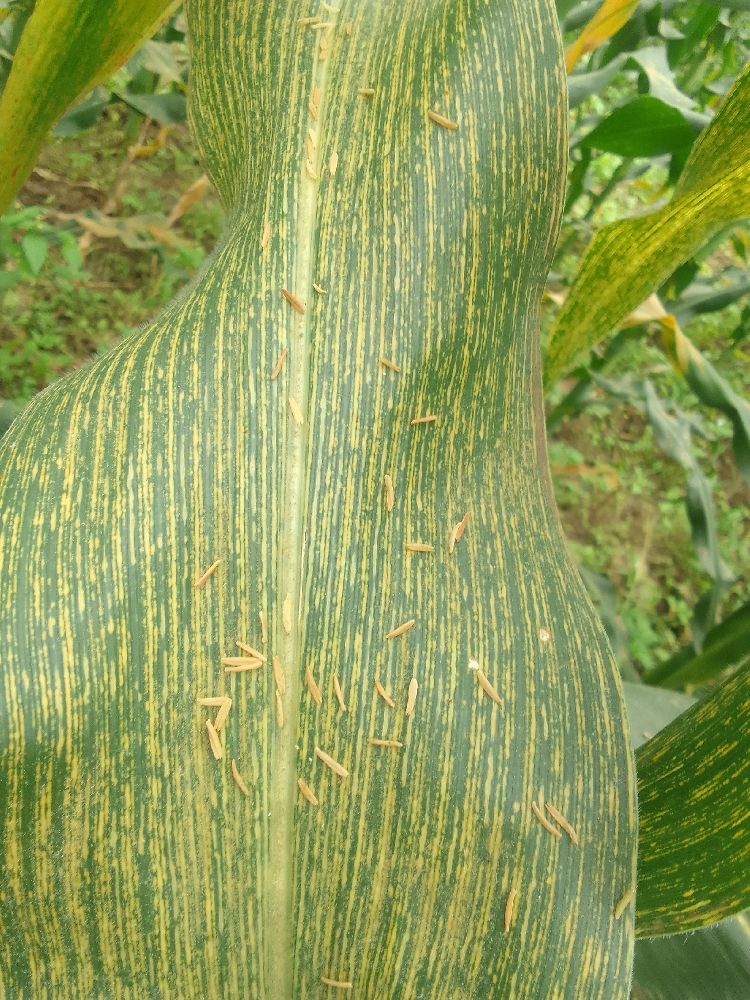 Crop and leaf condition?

maize, maize streak virus
